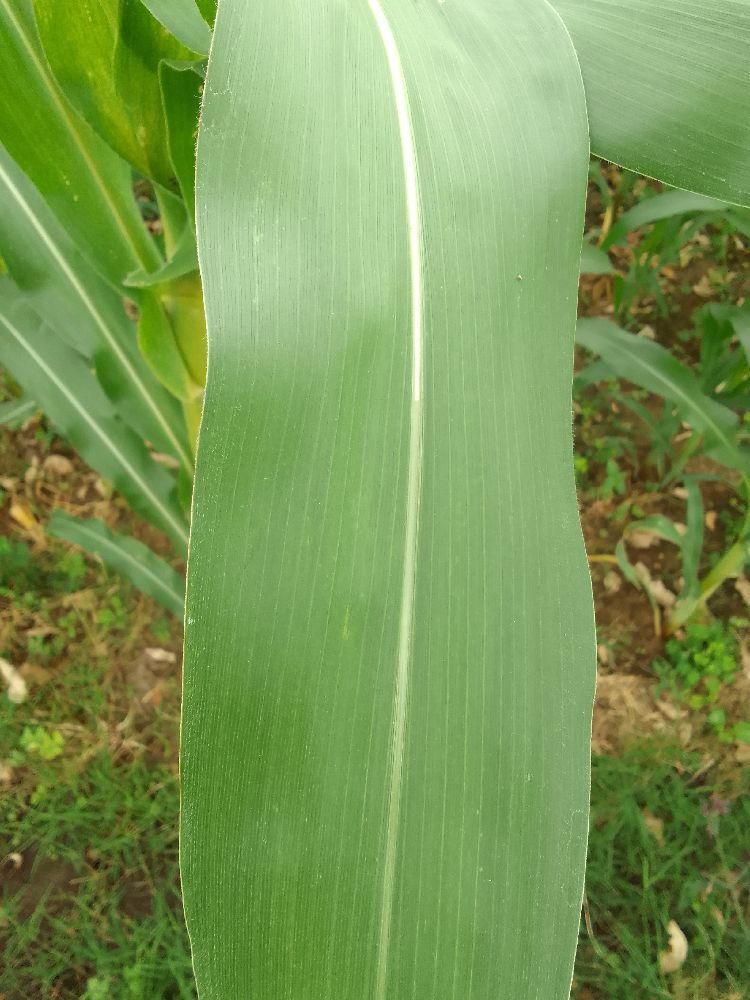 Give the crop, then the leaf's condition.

maize, healthy
